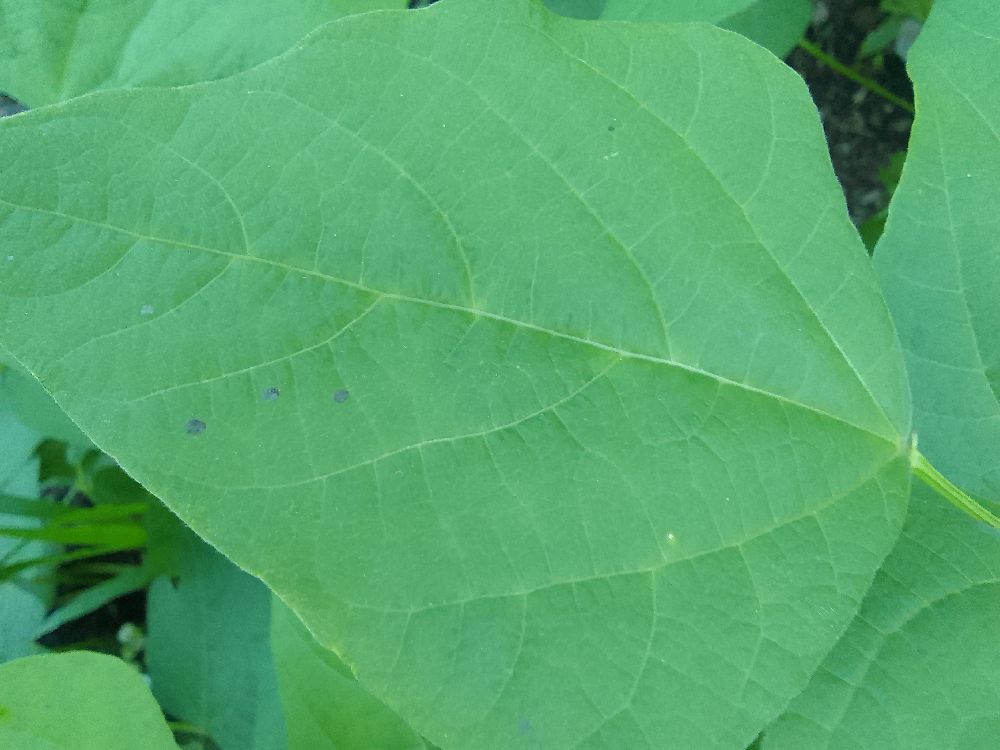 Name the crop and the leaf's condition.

common bean, healthy
